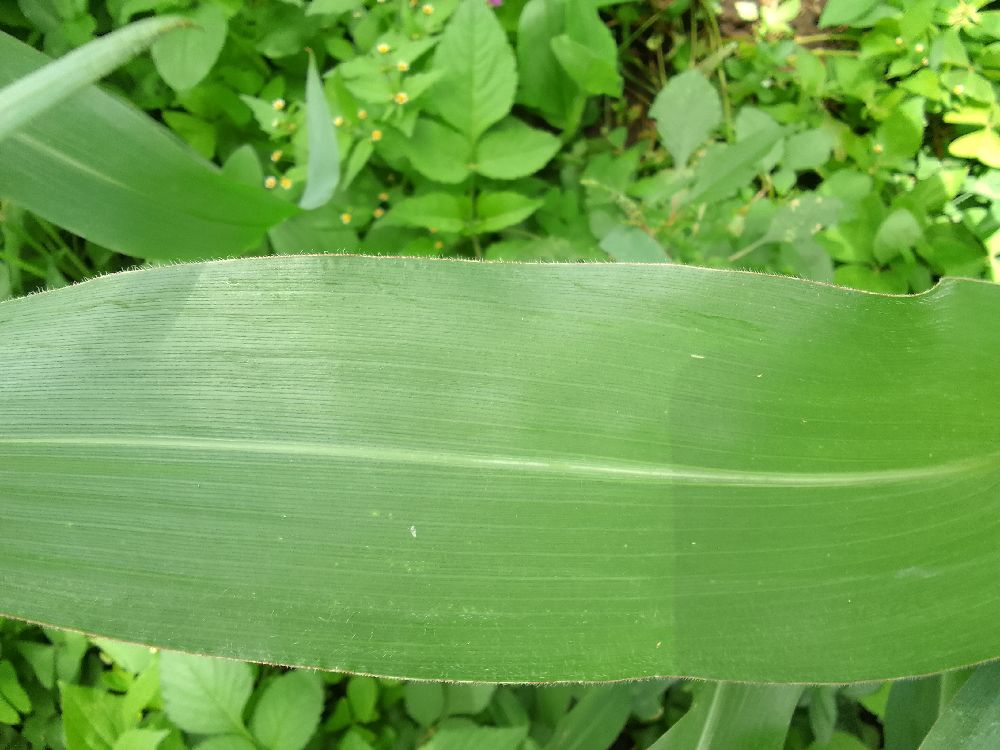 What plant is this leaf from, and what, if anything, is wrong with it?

maize, healthy
